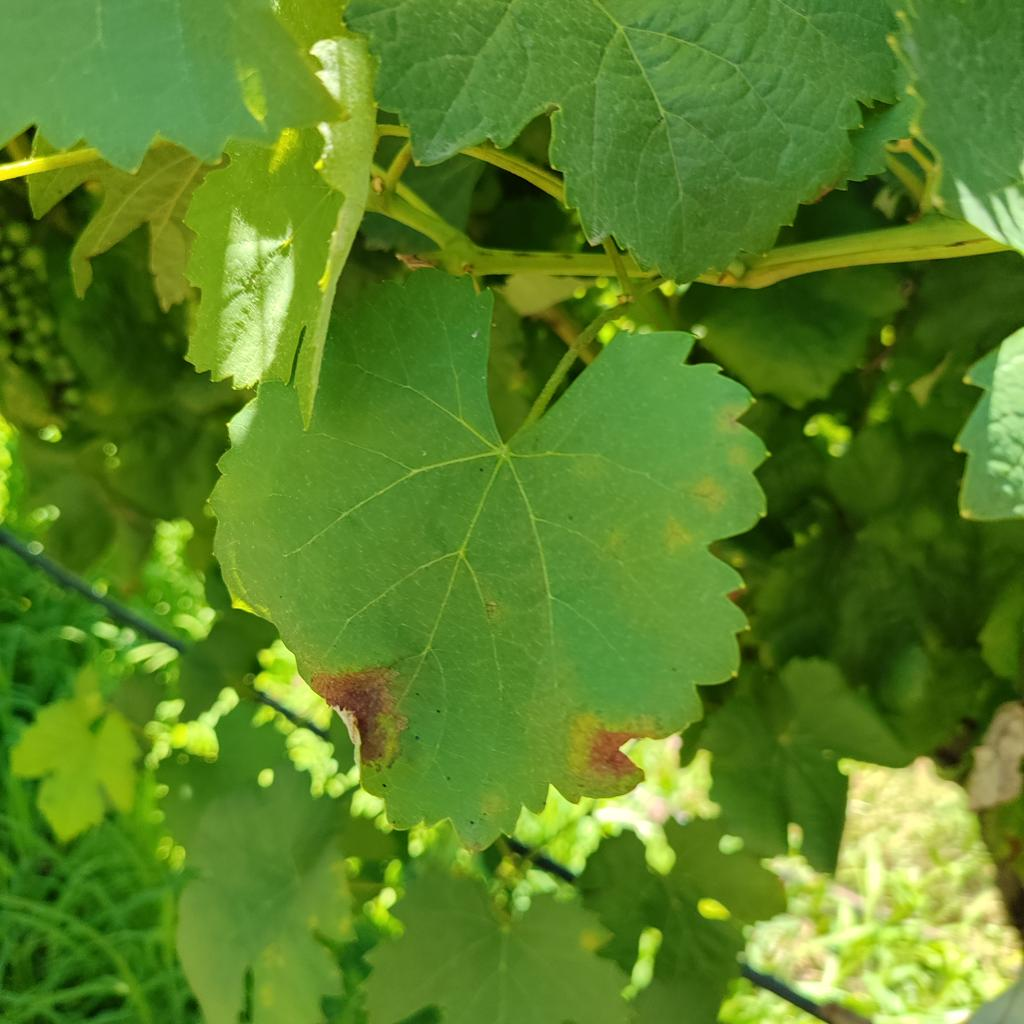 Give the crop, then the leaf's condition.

grapevine, downy mildew
